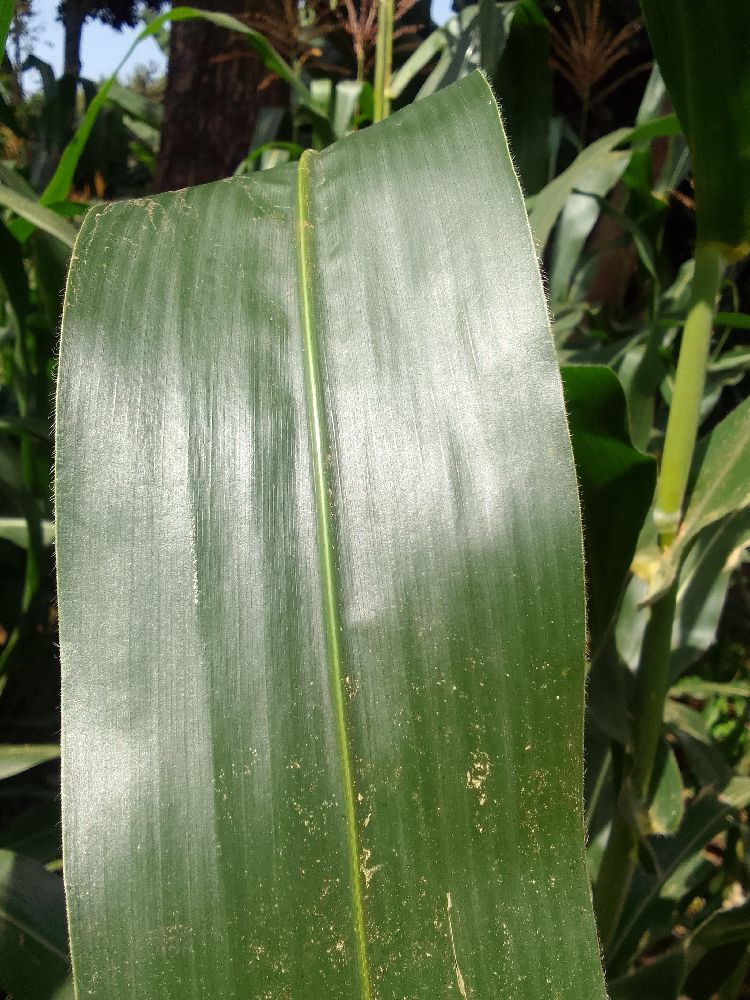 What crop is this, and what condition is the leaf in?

maize, healthy
